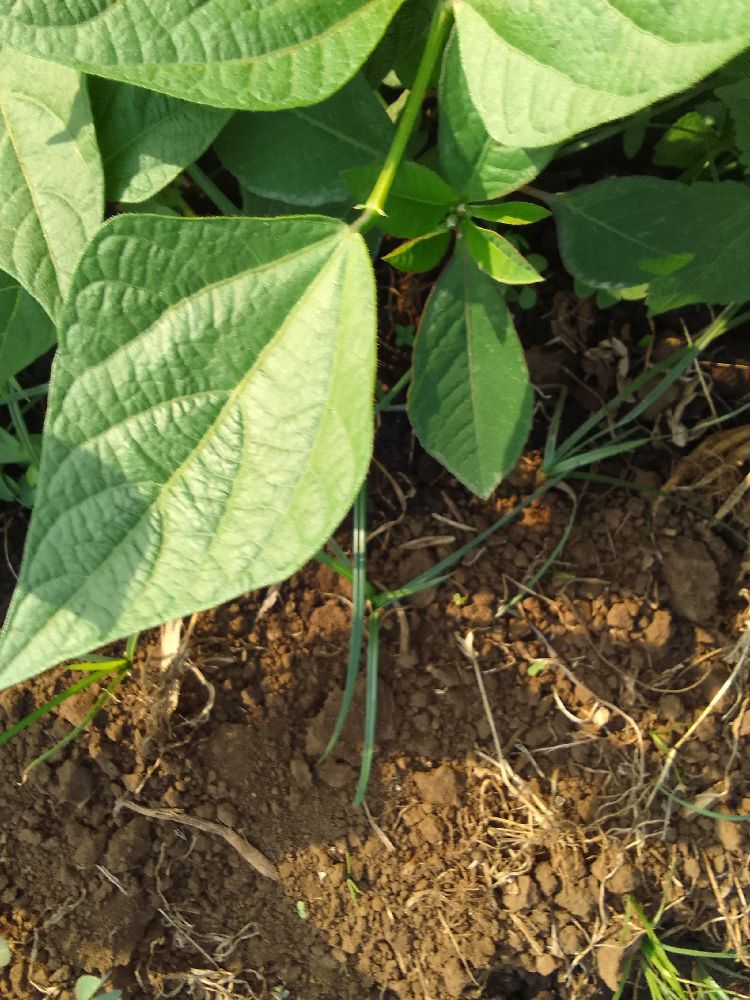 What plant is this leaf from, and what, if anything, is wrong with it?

common bean, healthy
